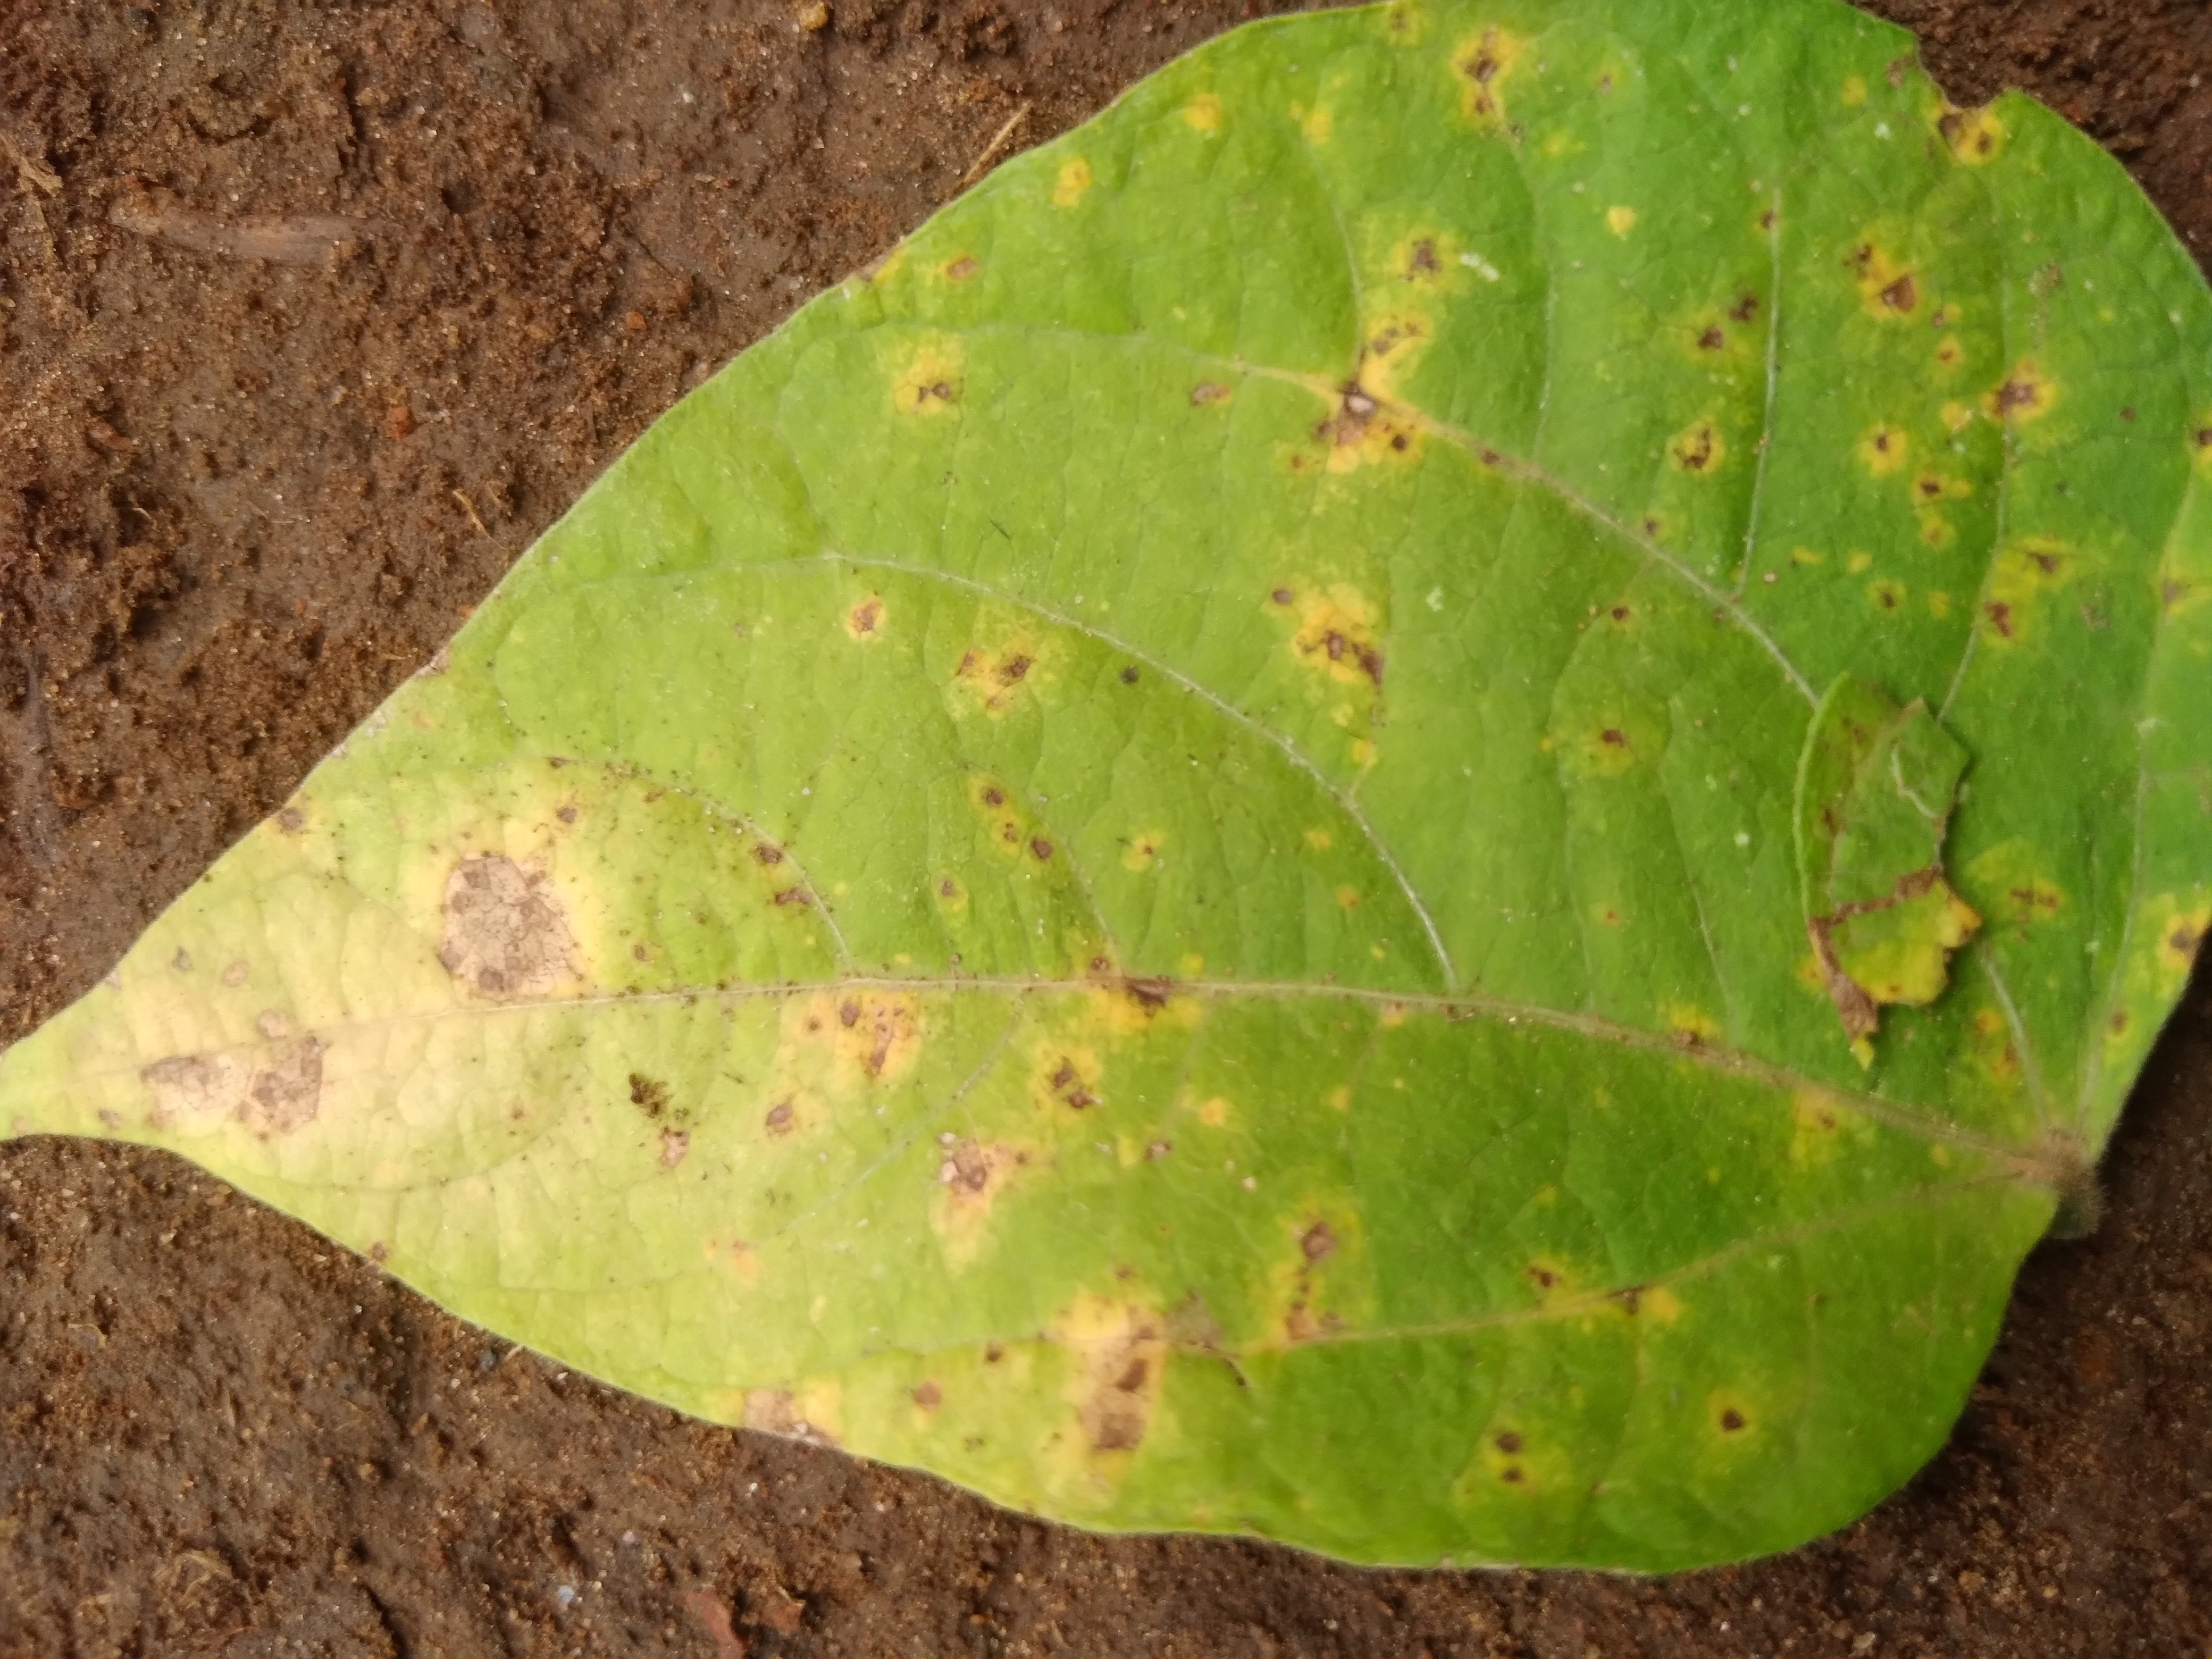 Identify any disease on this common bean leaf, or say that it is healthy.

rust
